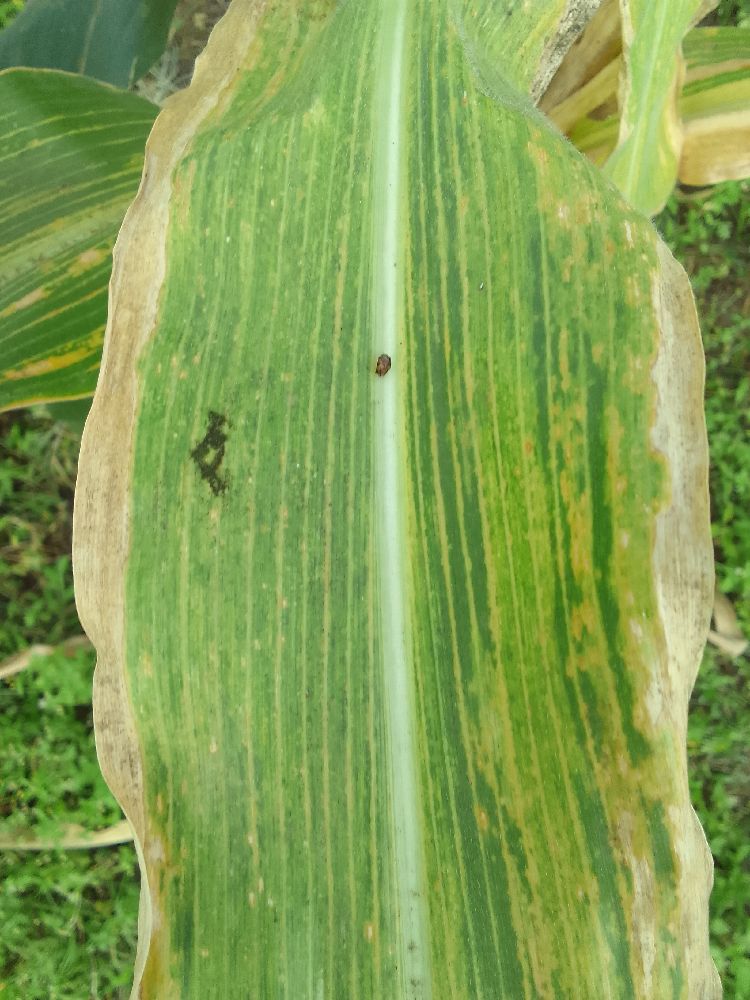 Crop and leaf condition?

maize, maize lethal necrosis
